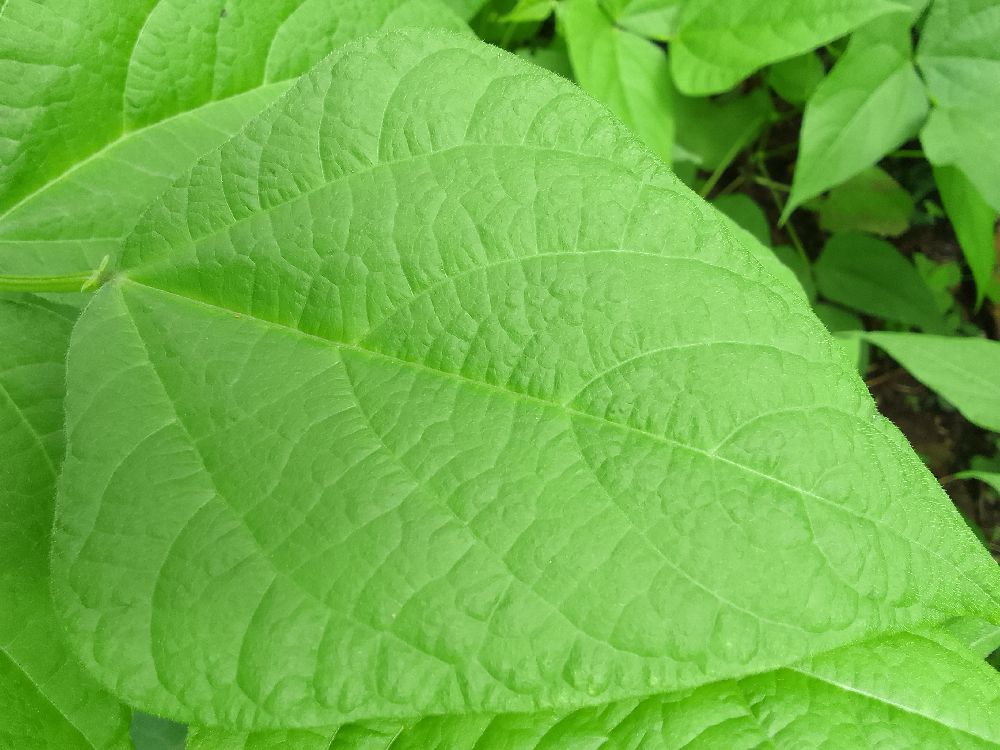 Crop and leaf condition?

common bean, healthy
